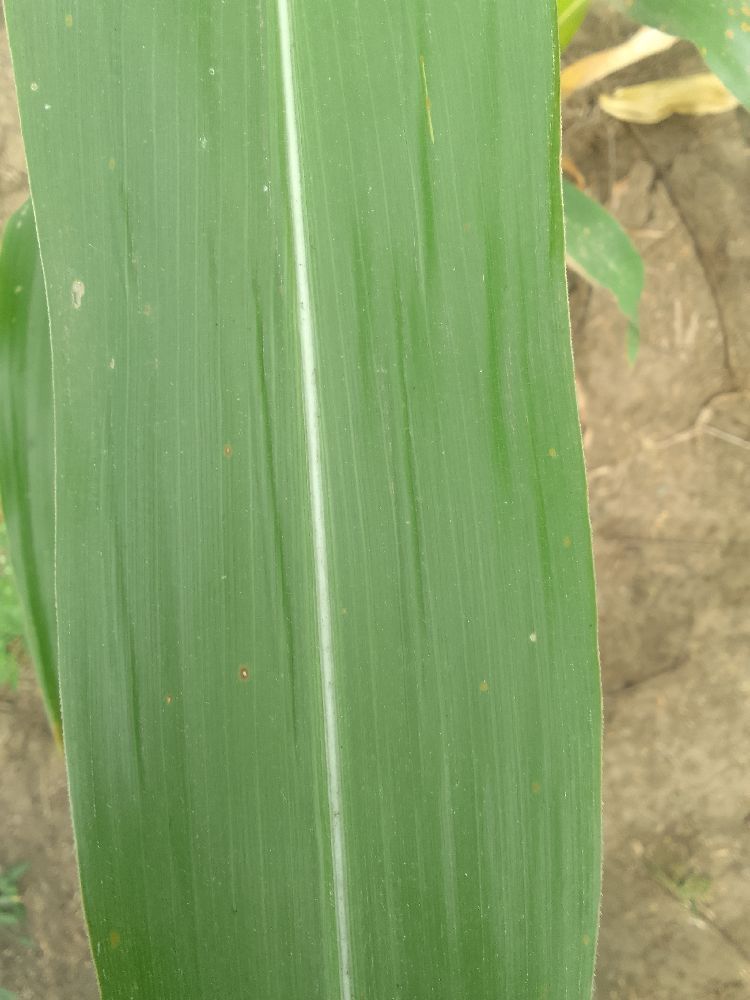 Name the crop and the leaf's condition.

maize, healthy
